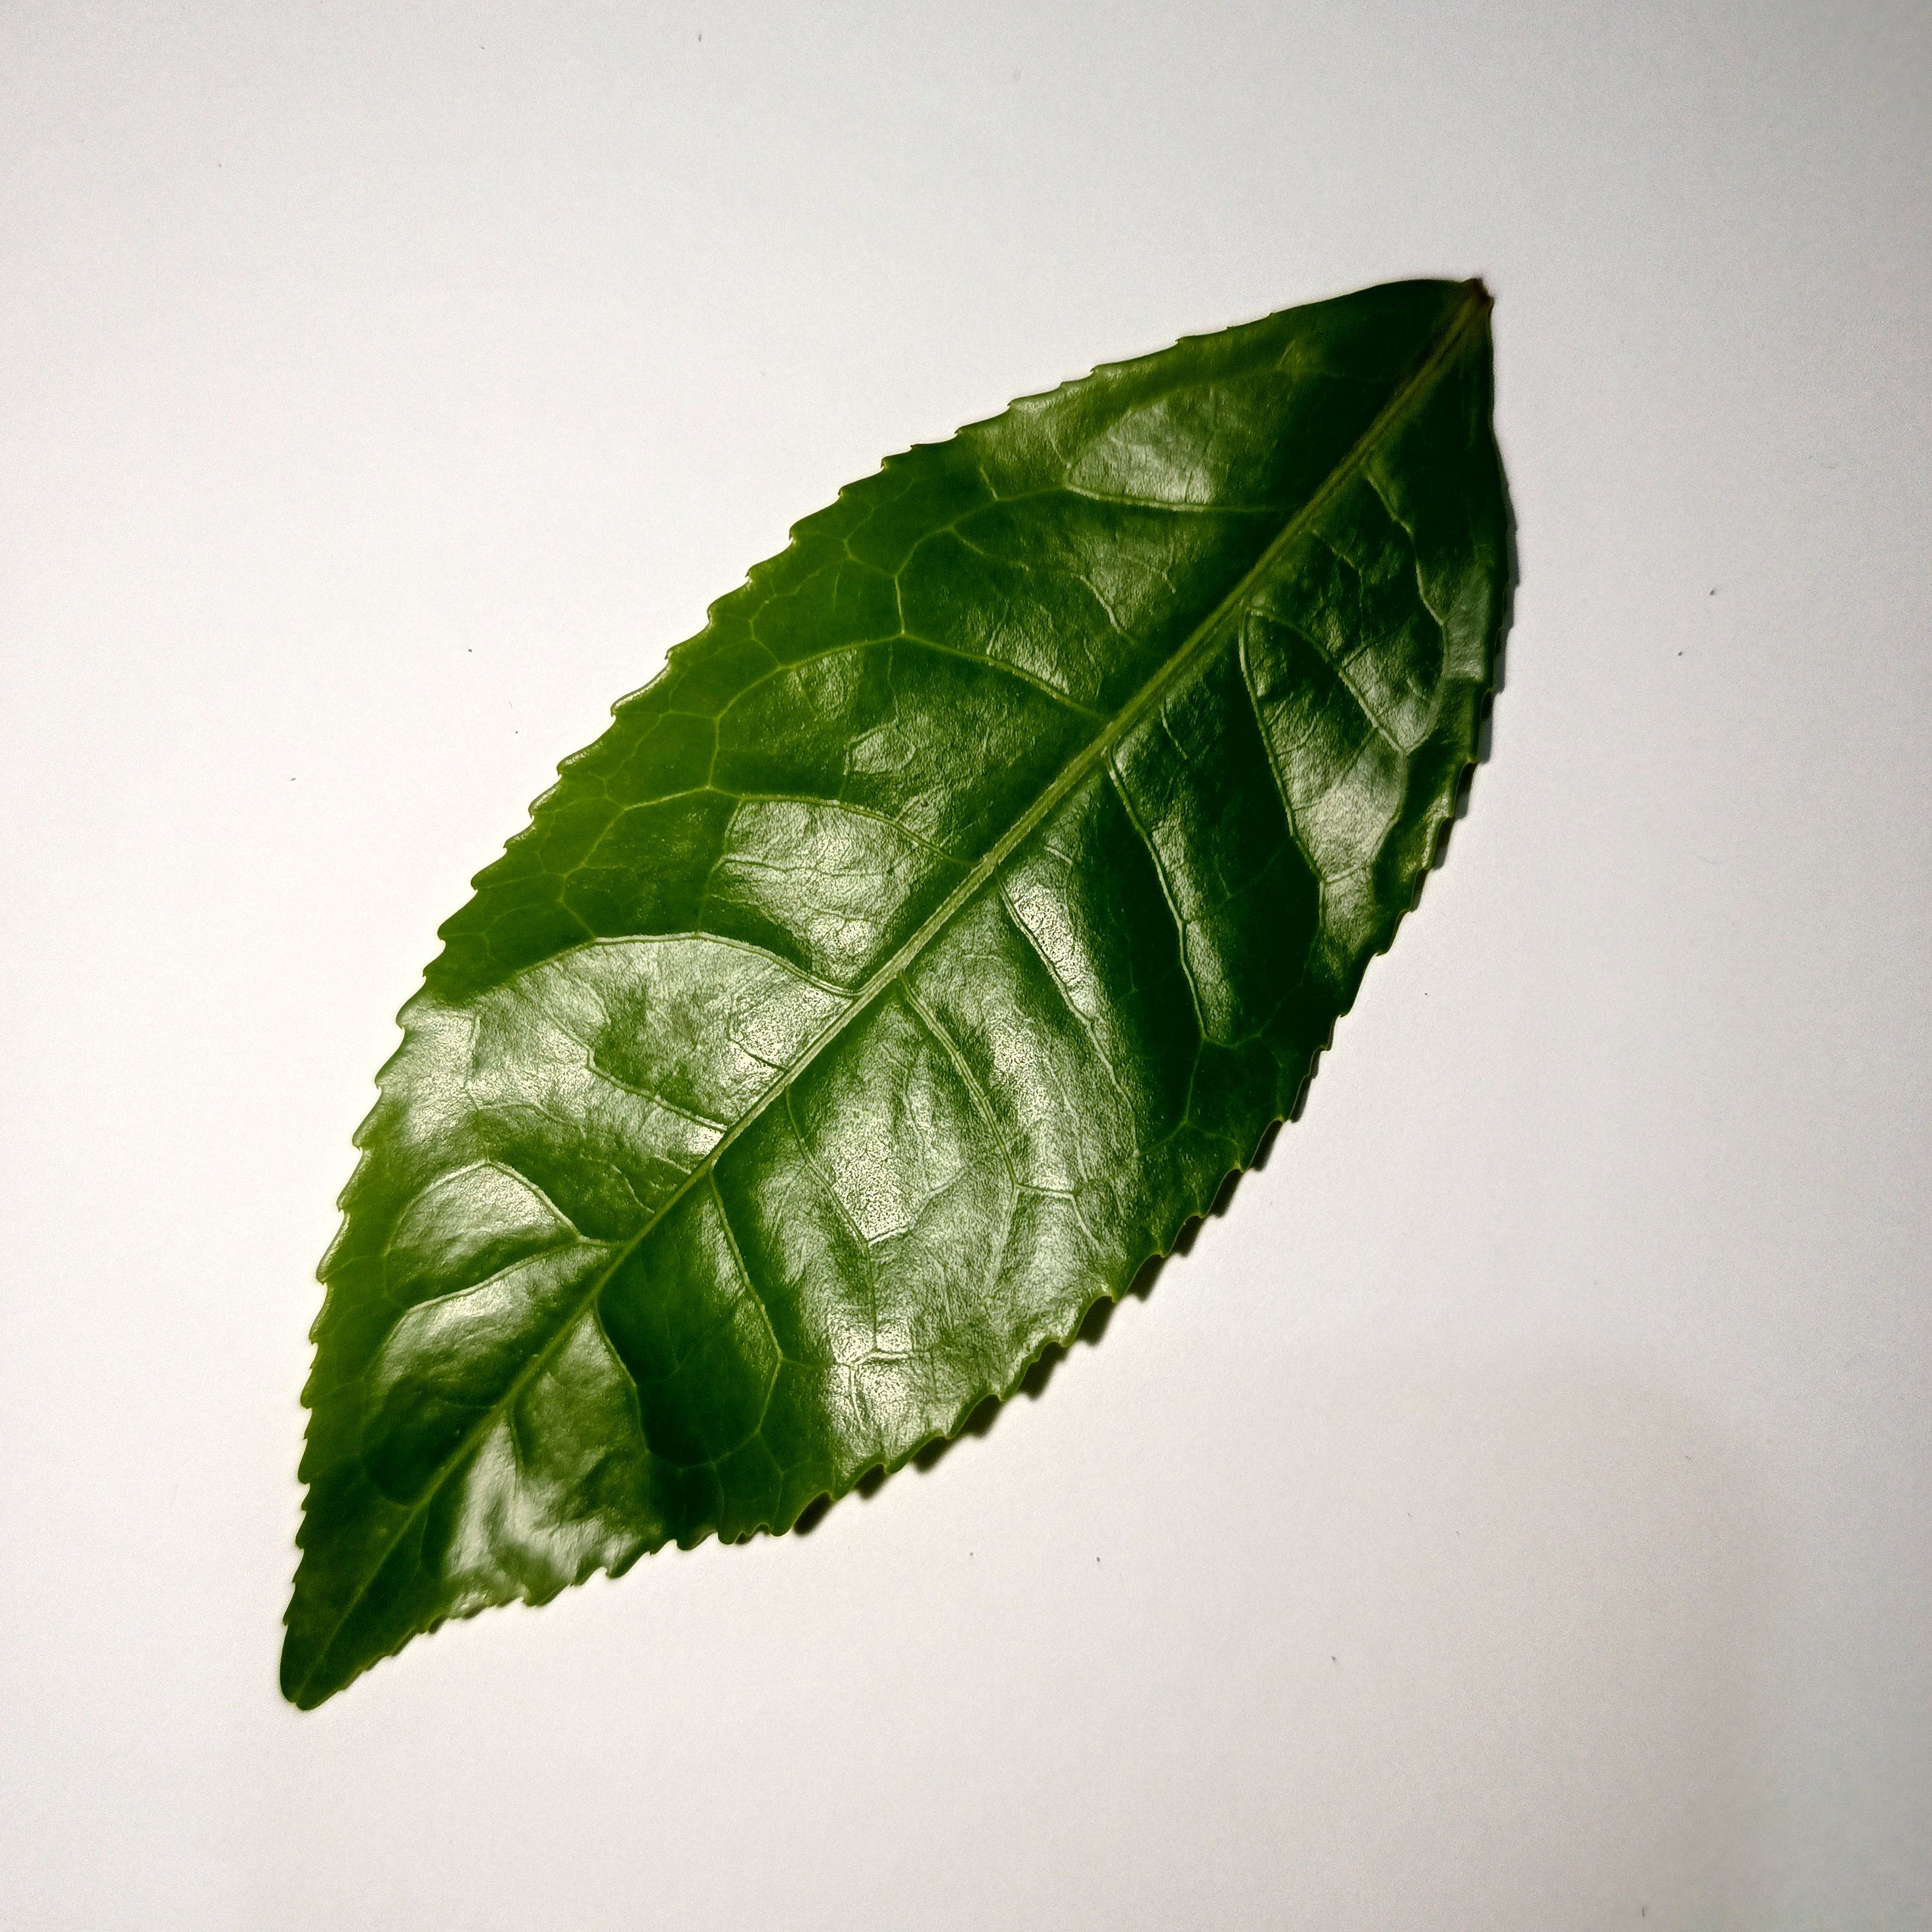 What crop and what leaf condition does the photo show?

tea, healthy
